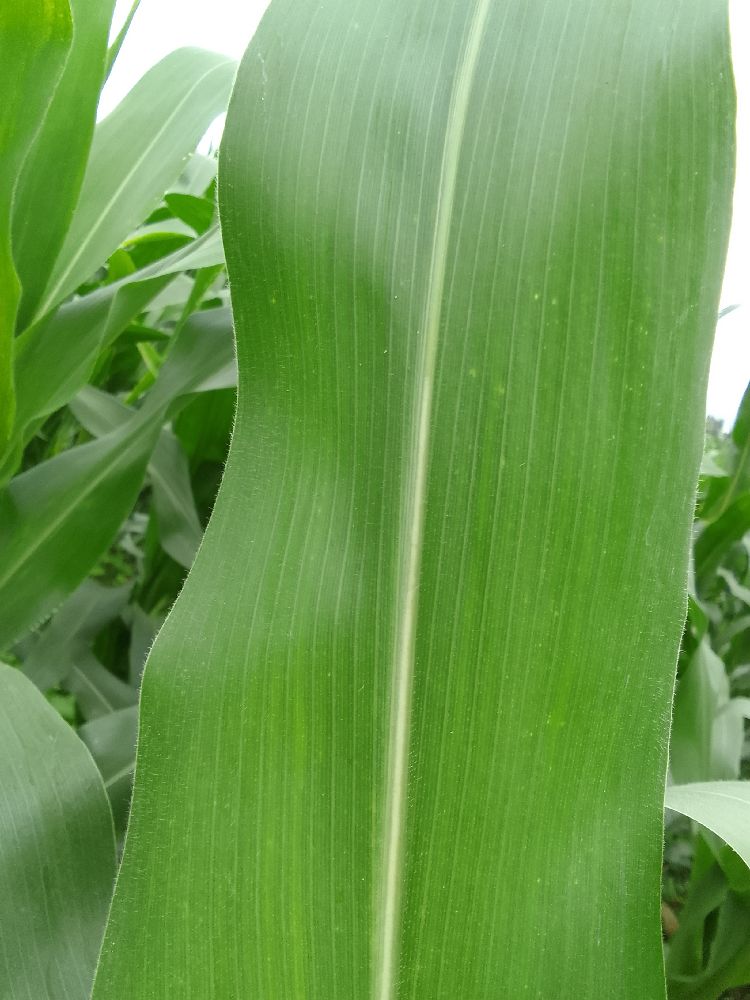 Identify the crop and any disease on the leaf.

maize, healthy
